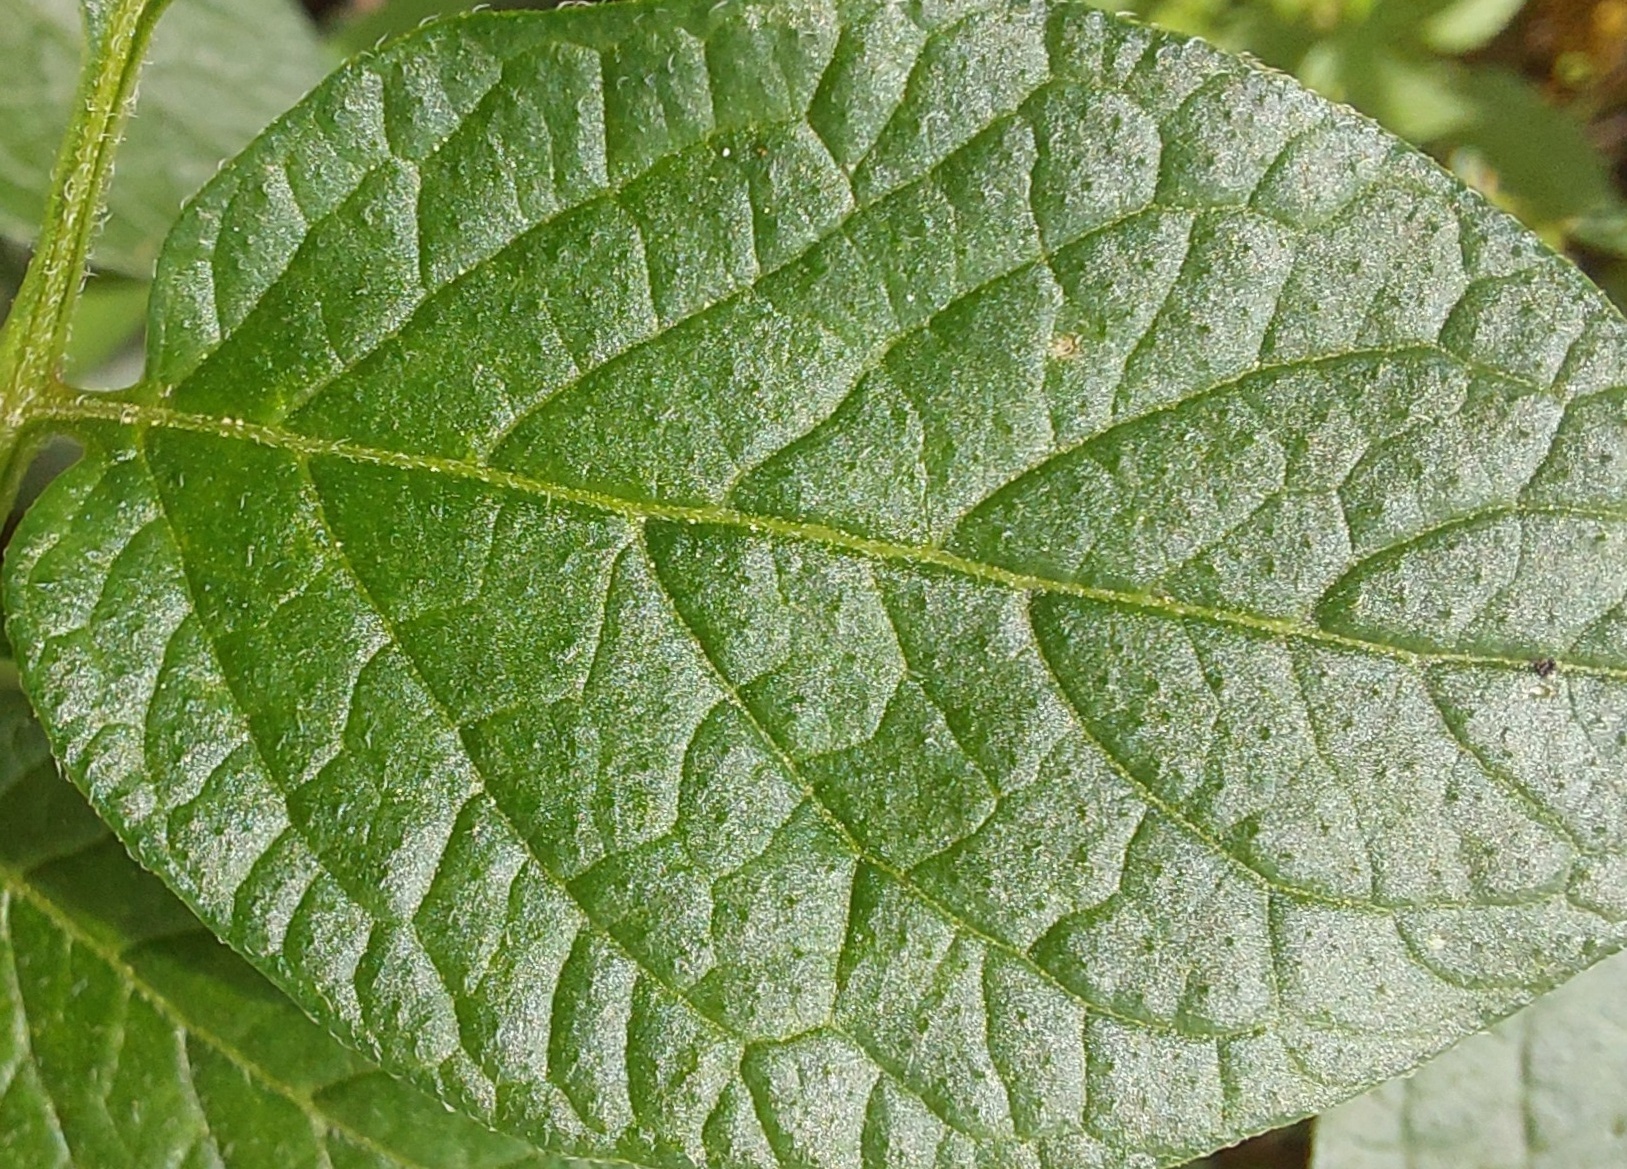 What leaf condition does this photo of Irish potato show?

healthy
